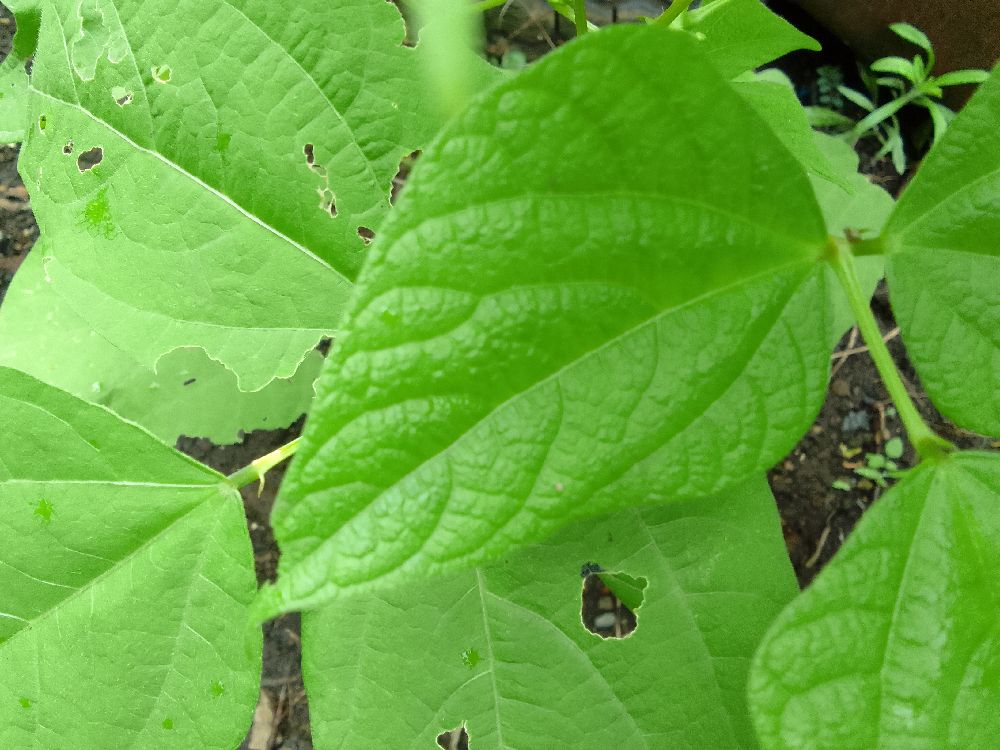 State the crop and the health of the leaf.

common bean, healthy
